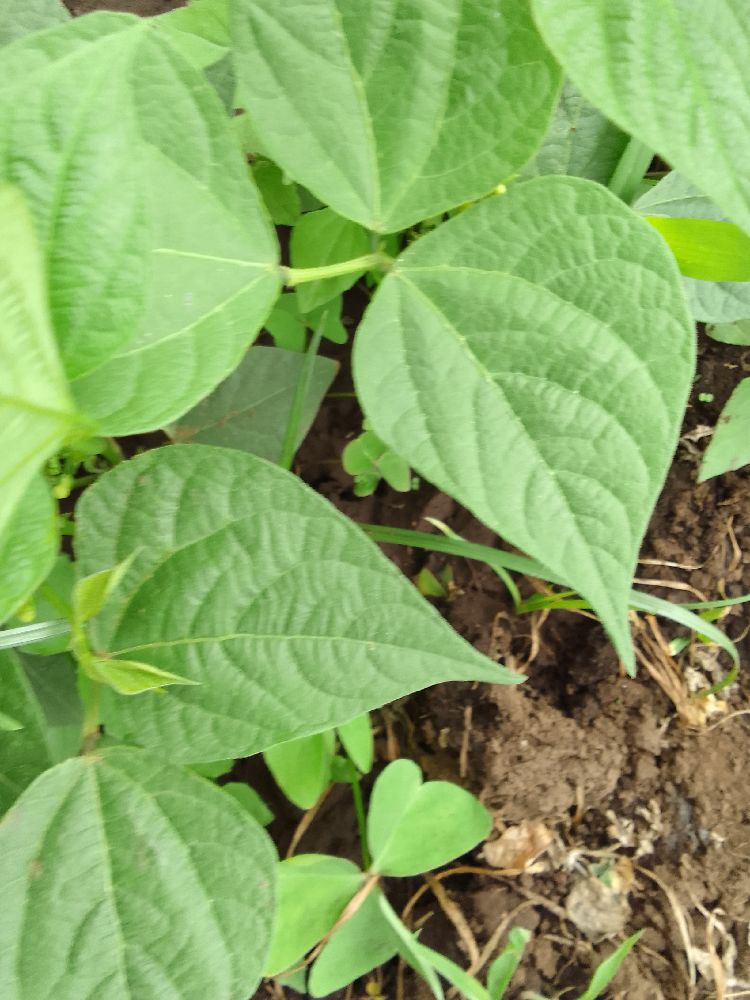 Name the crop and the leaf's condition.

common bean, healthy
